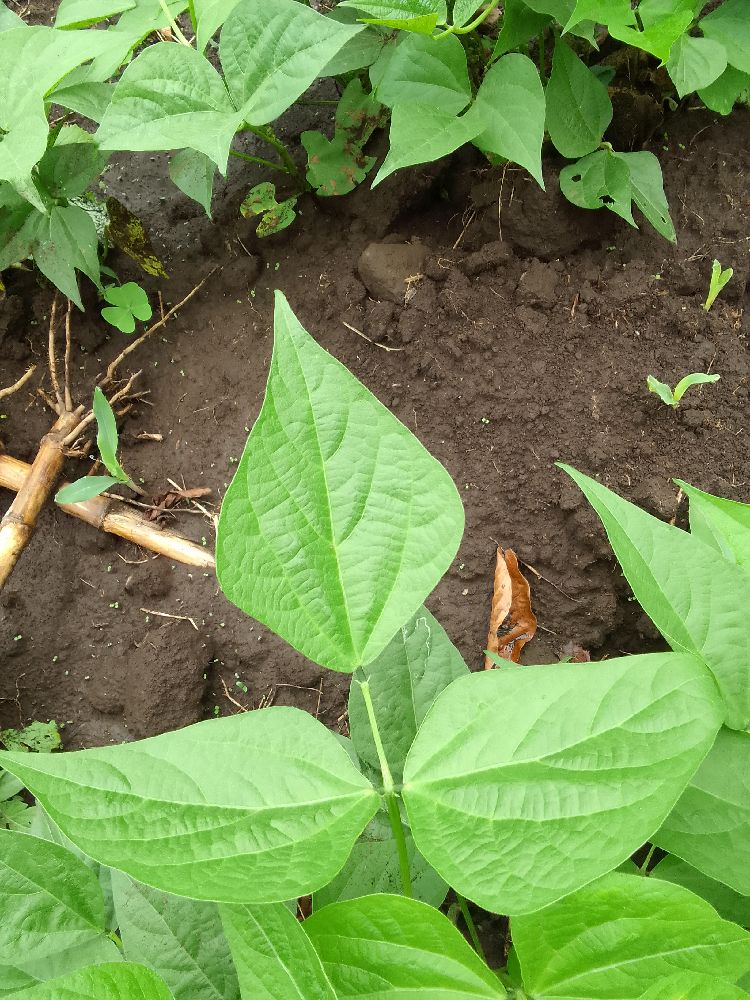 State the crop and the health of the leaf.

common bean, healthy
